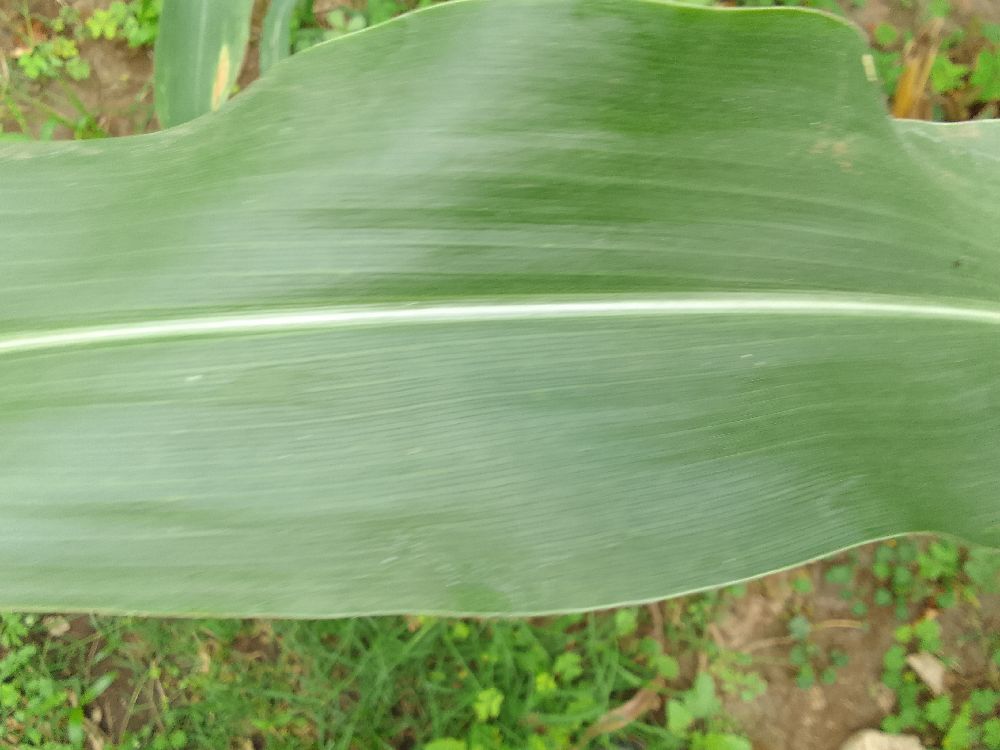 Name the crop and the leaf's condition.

maize, healthy
